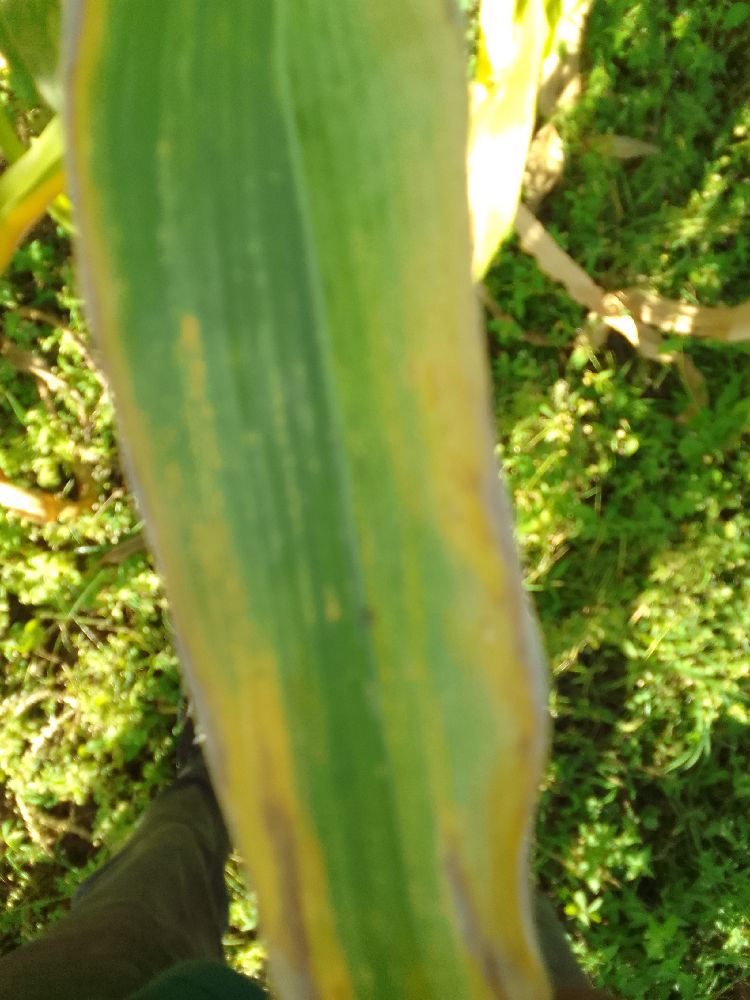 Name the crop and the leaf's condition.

maize, maize lethal necrosis
